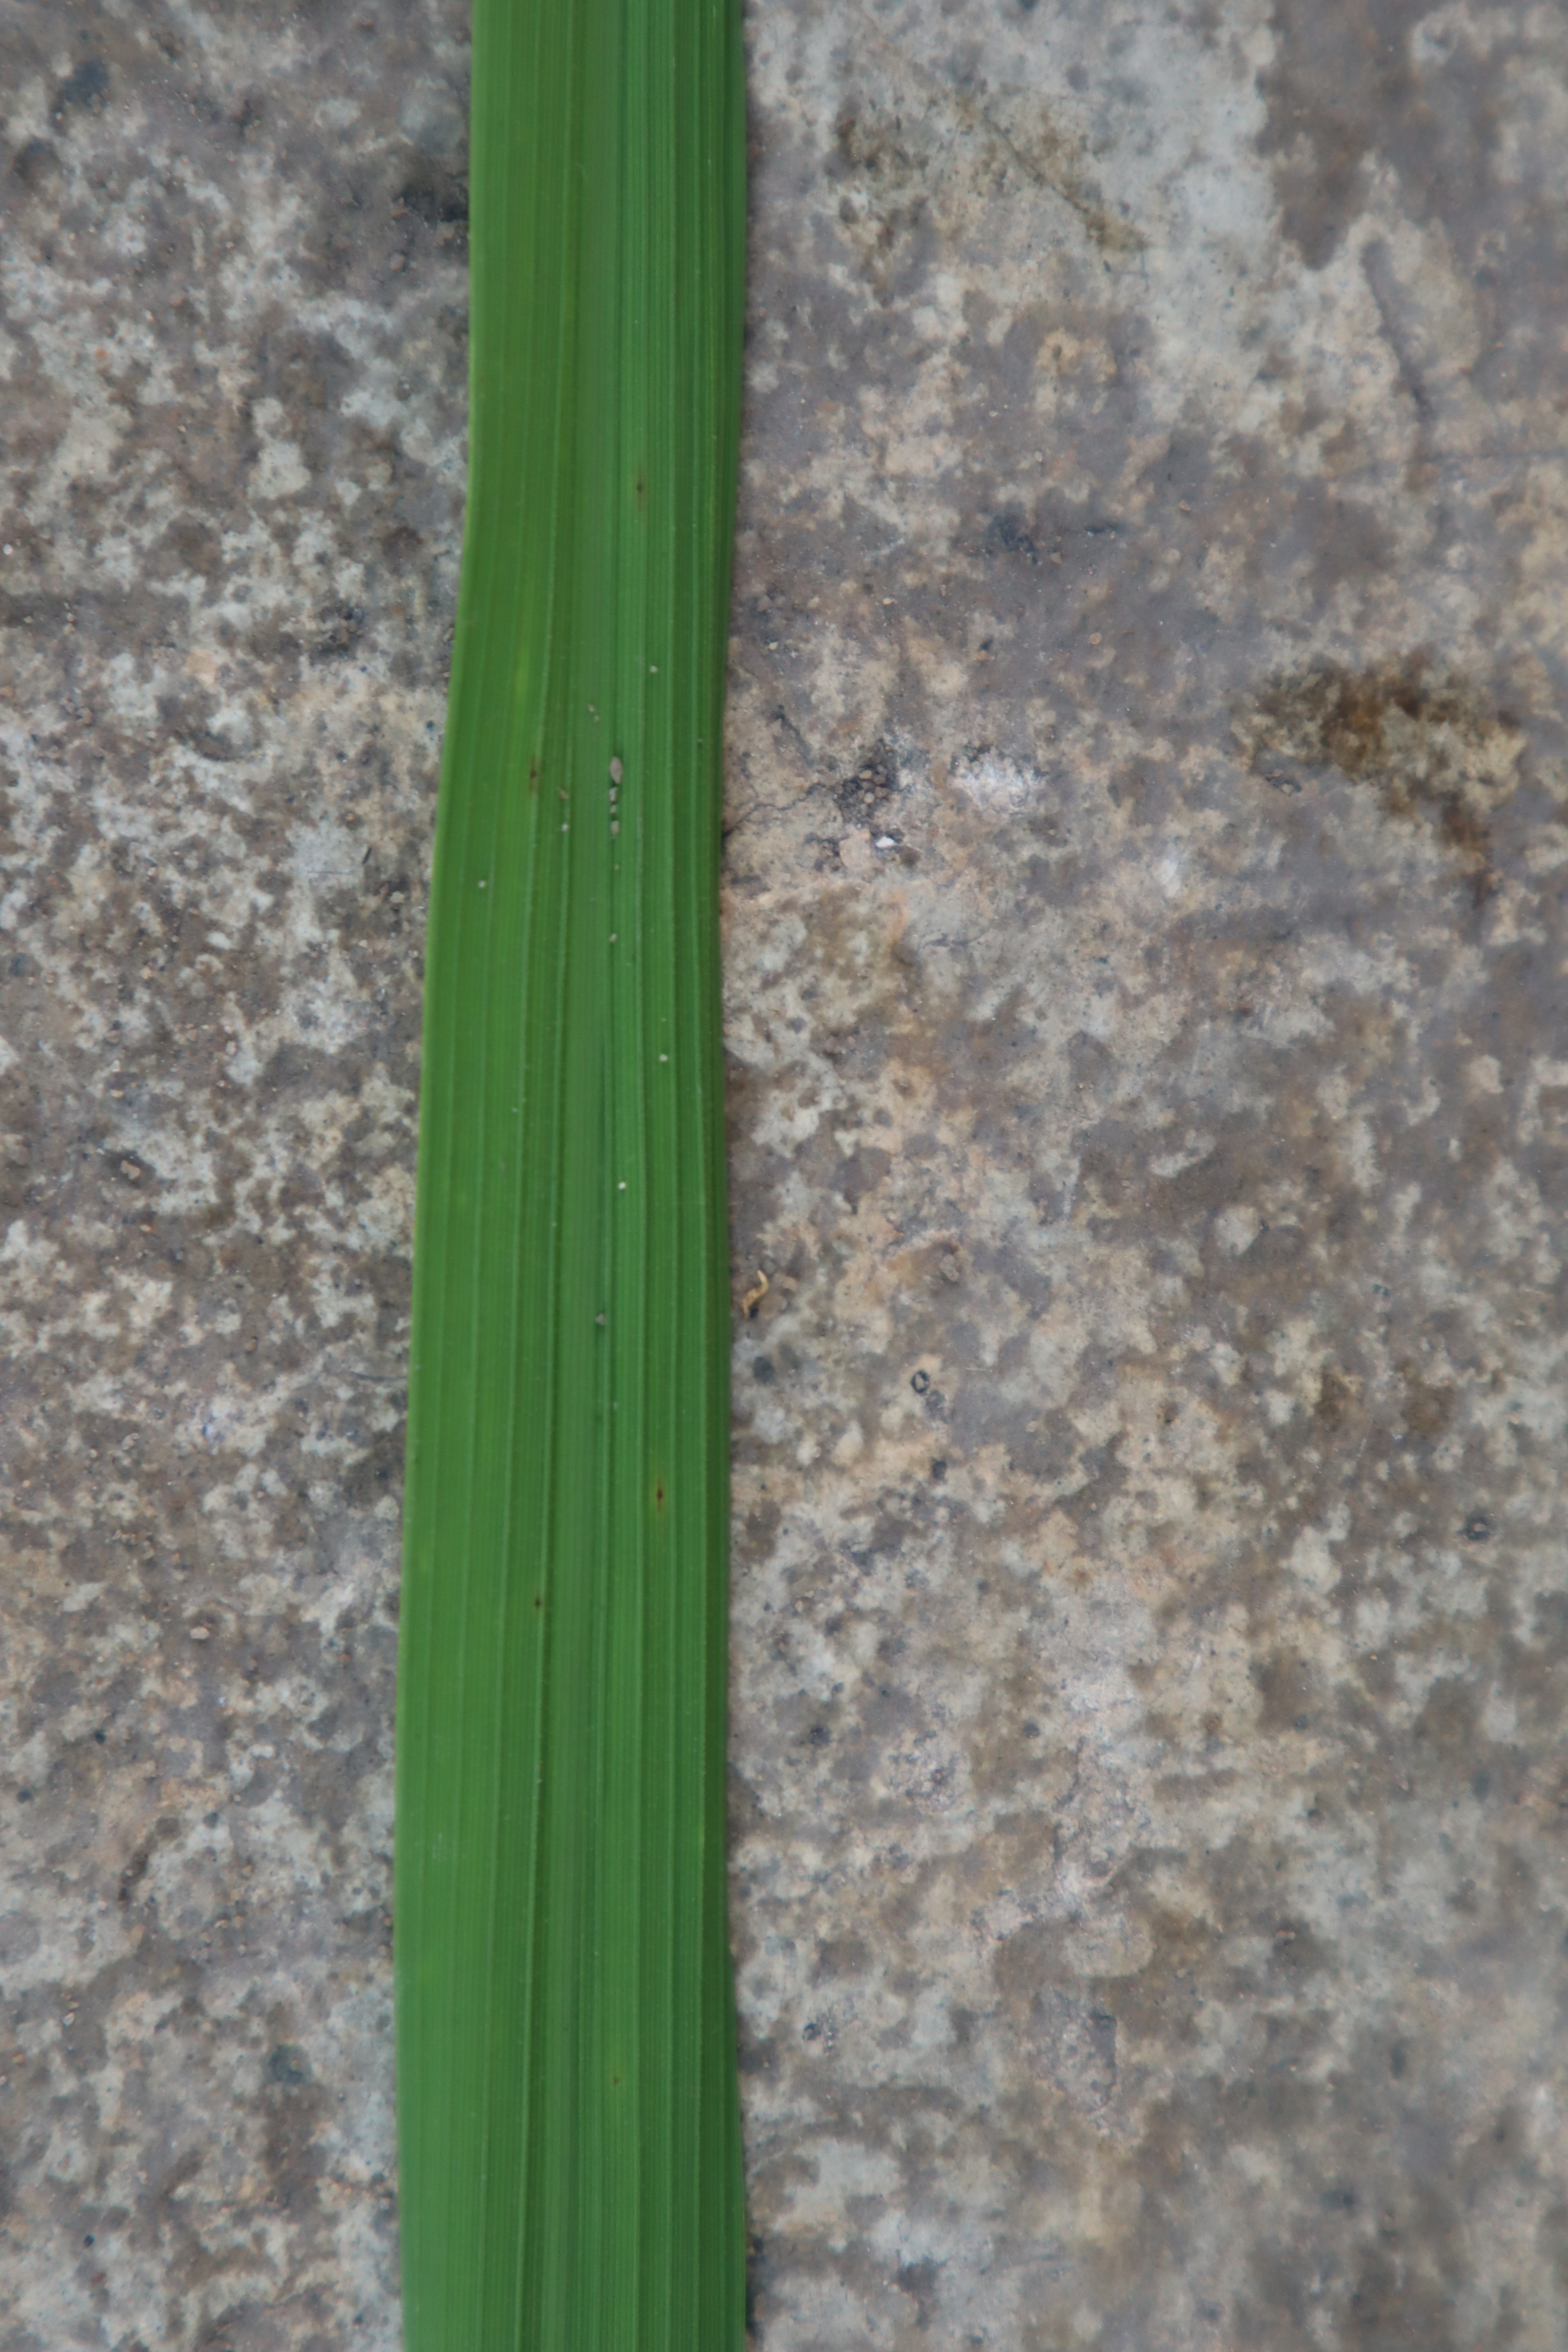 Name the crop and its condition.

rice, healthy leaves
